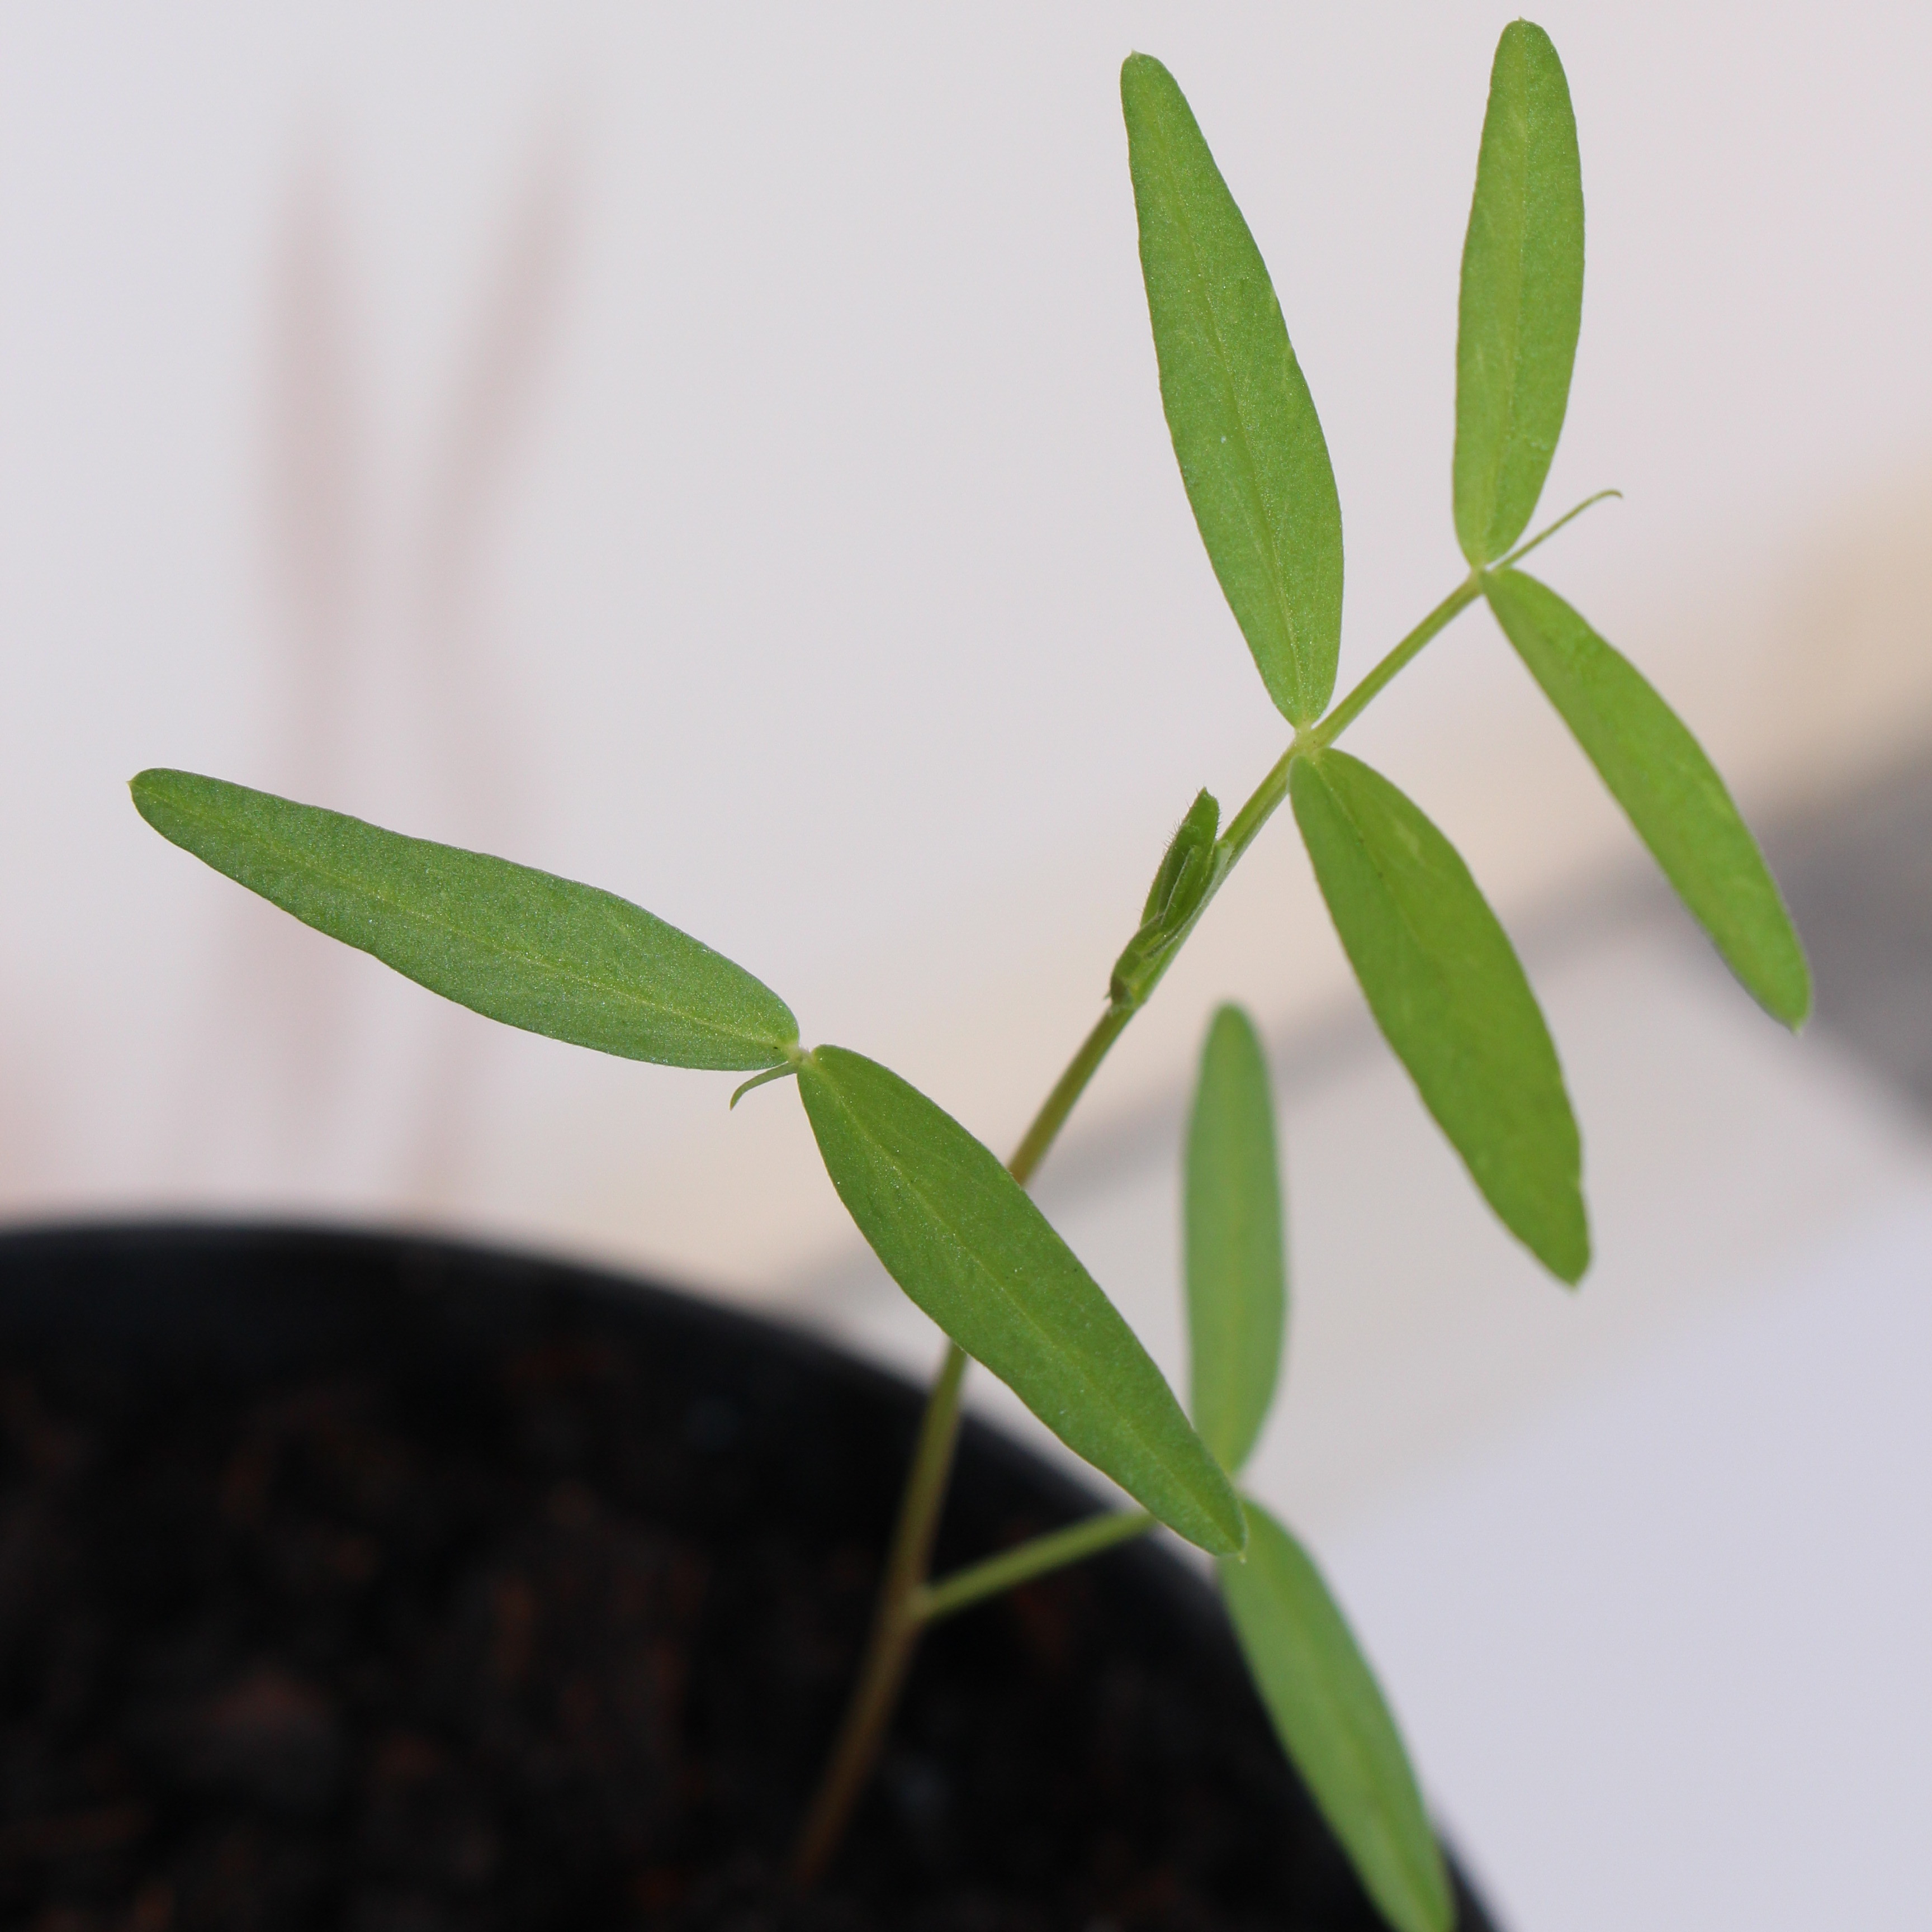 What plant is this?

Vicia sativa
